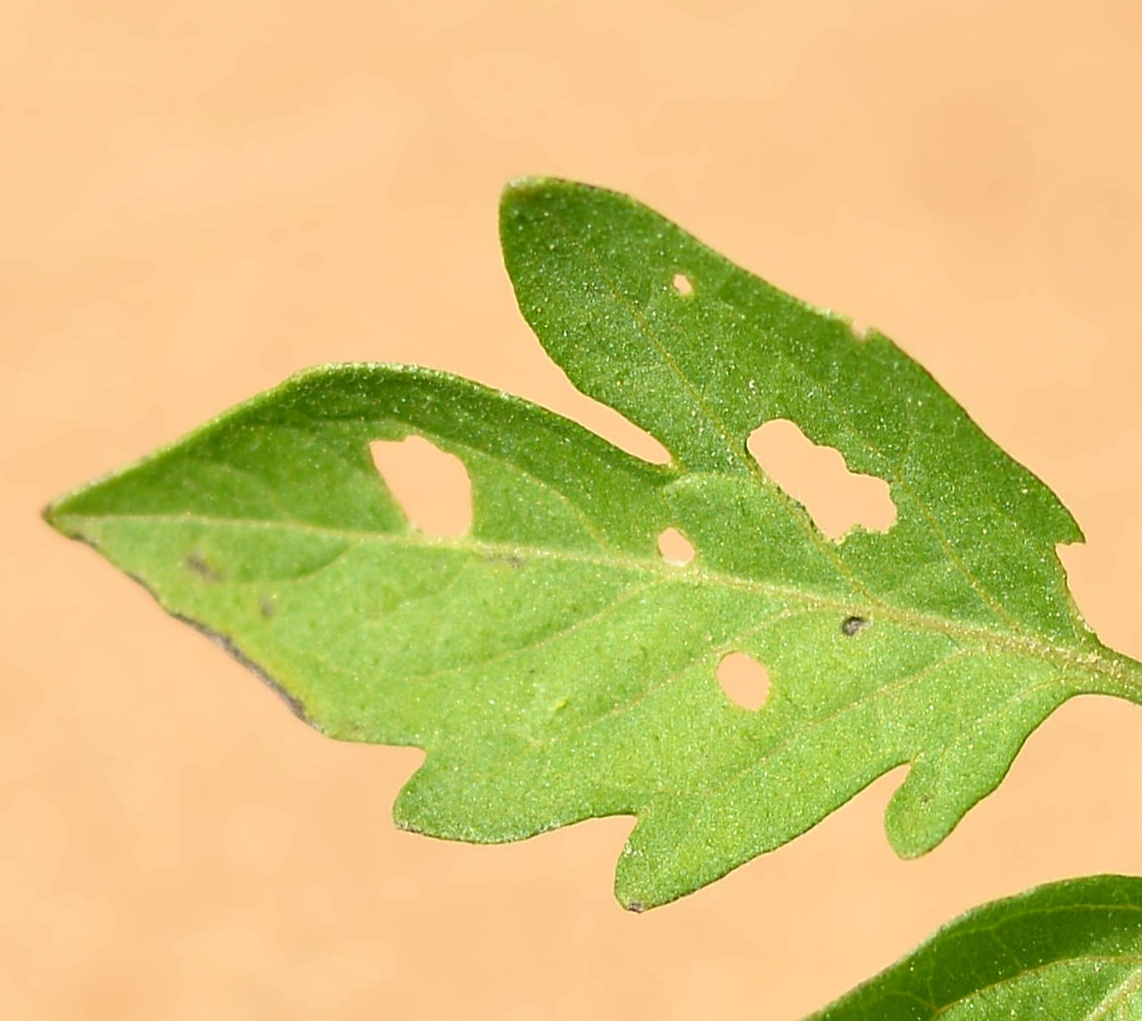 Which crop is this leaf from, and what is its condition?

tomato, infected
